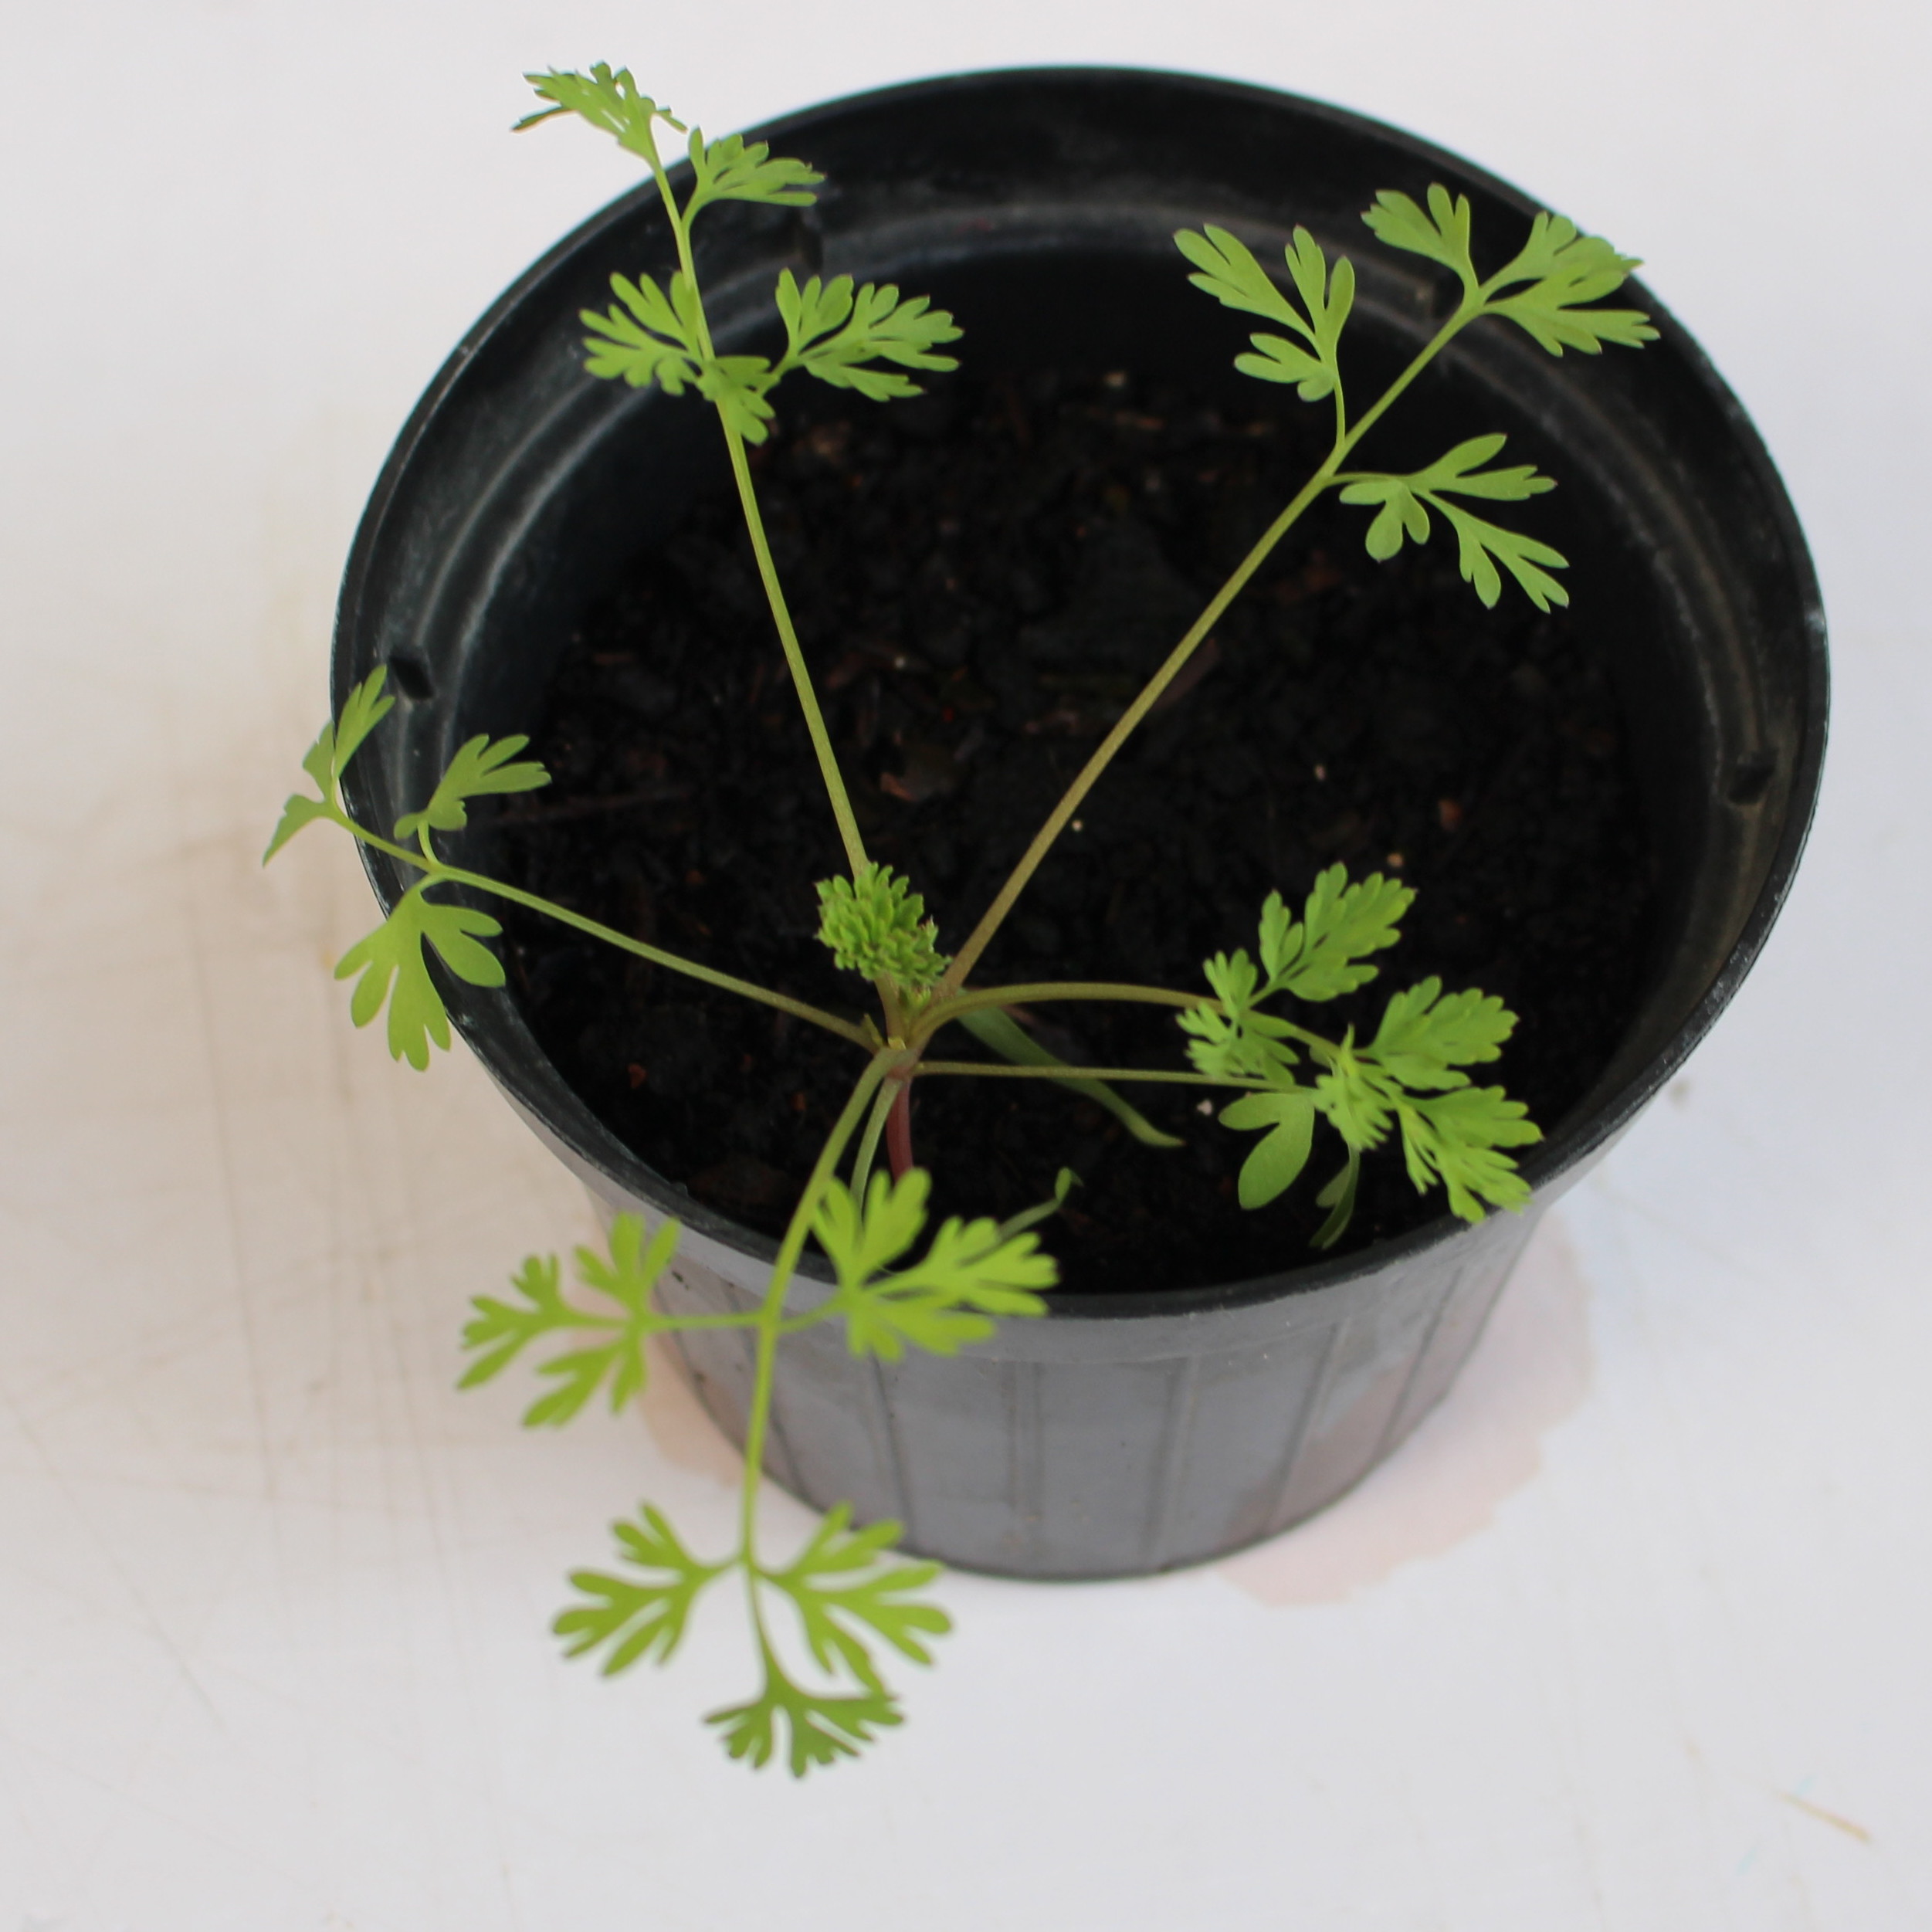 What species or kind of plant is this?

Fumaria officinalis
